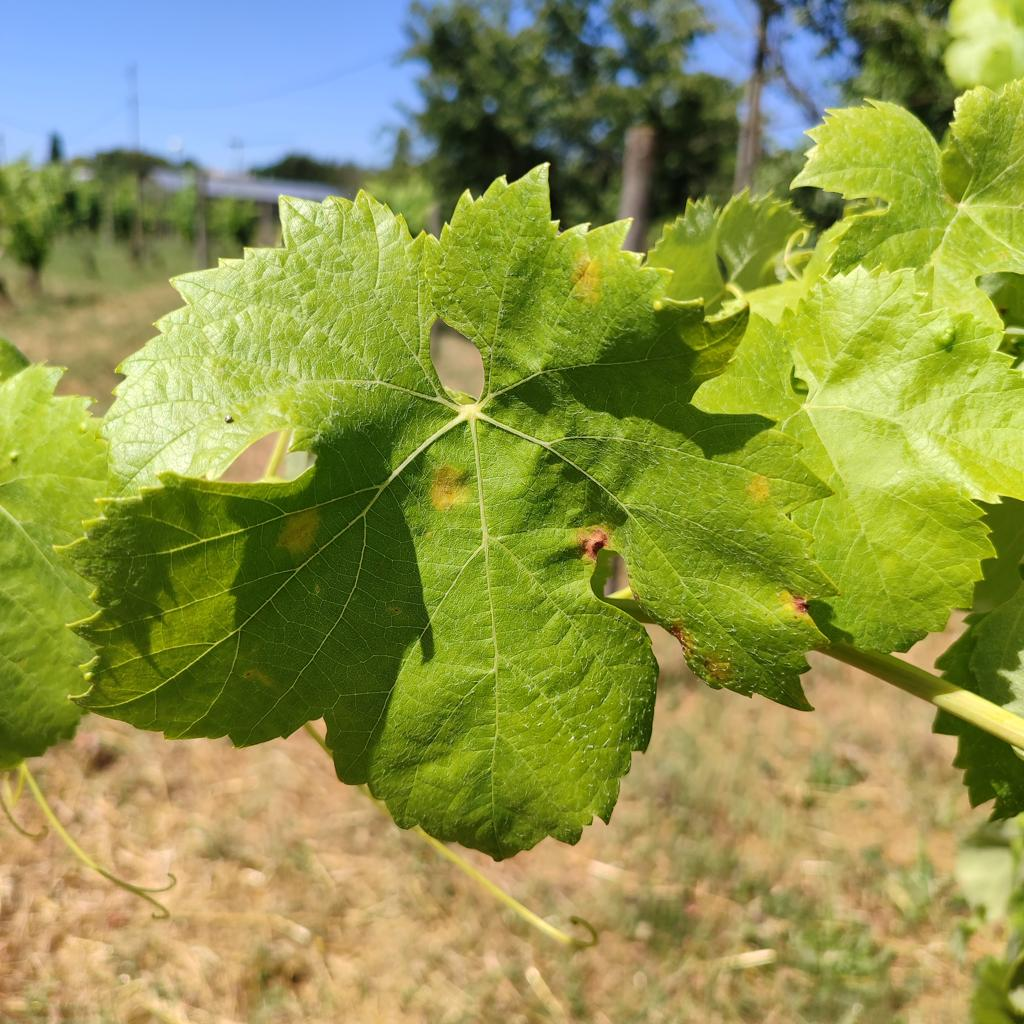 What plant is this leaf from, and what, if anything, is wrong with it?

grapevine, downy mildew
